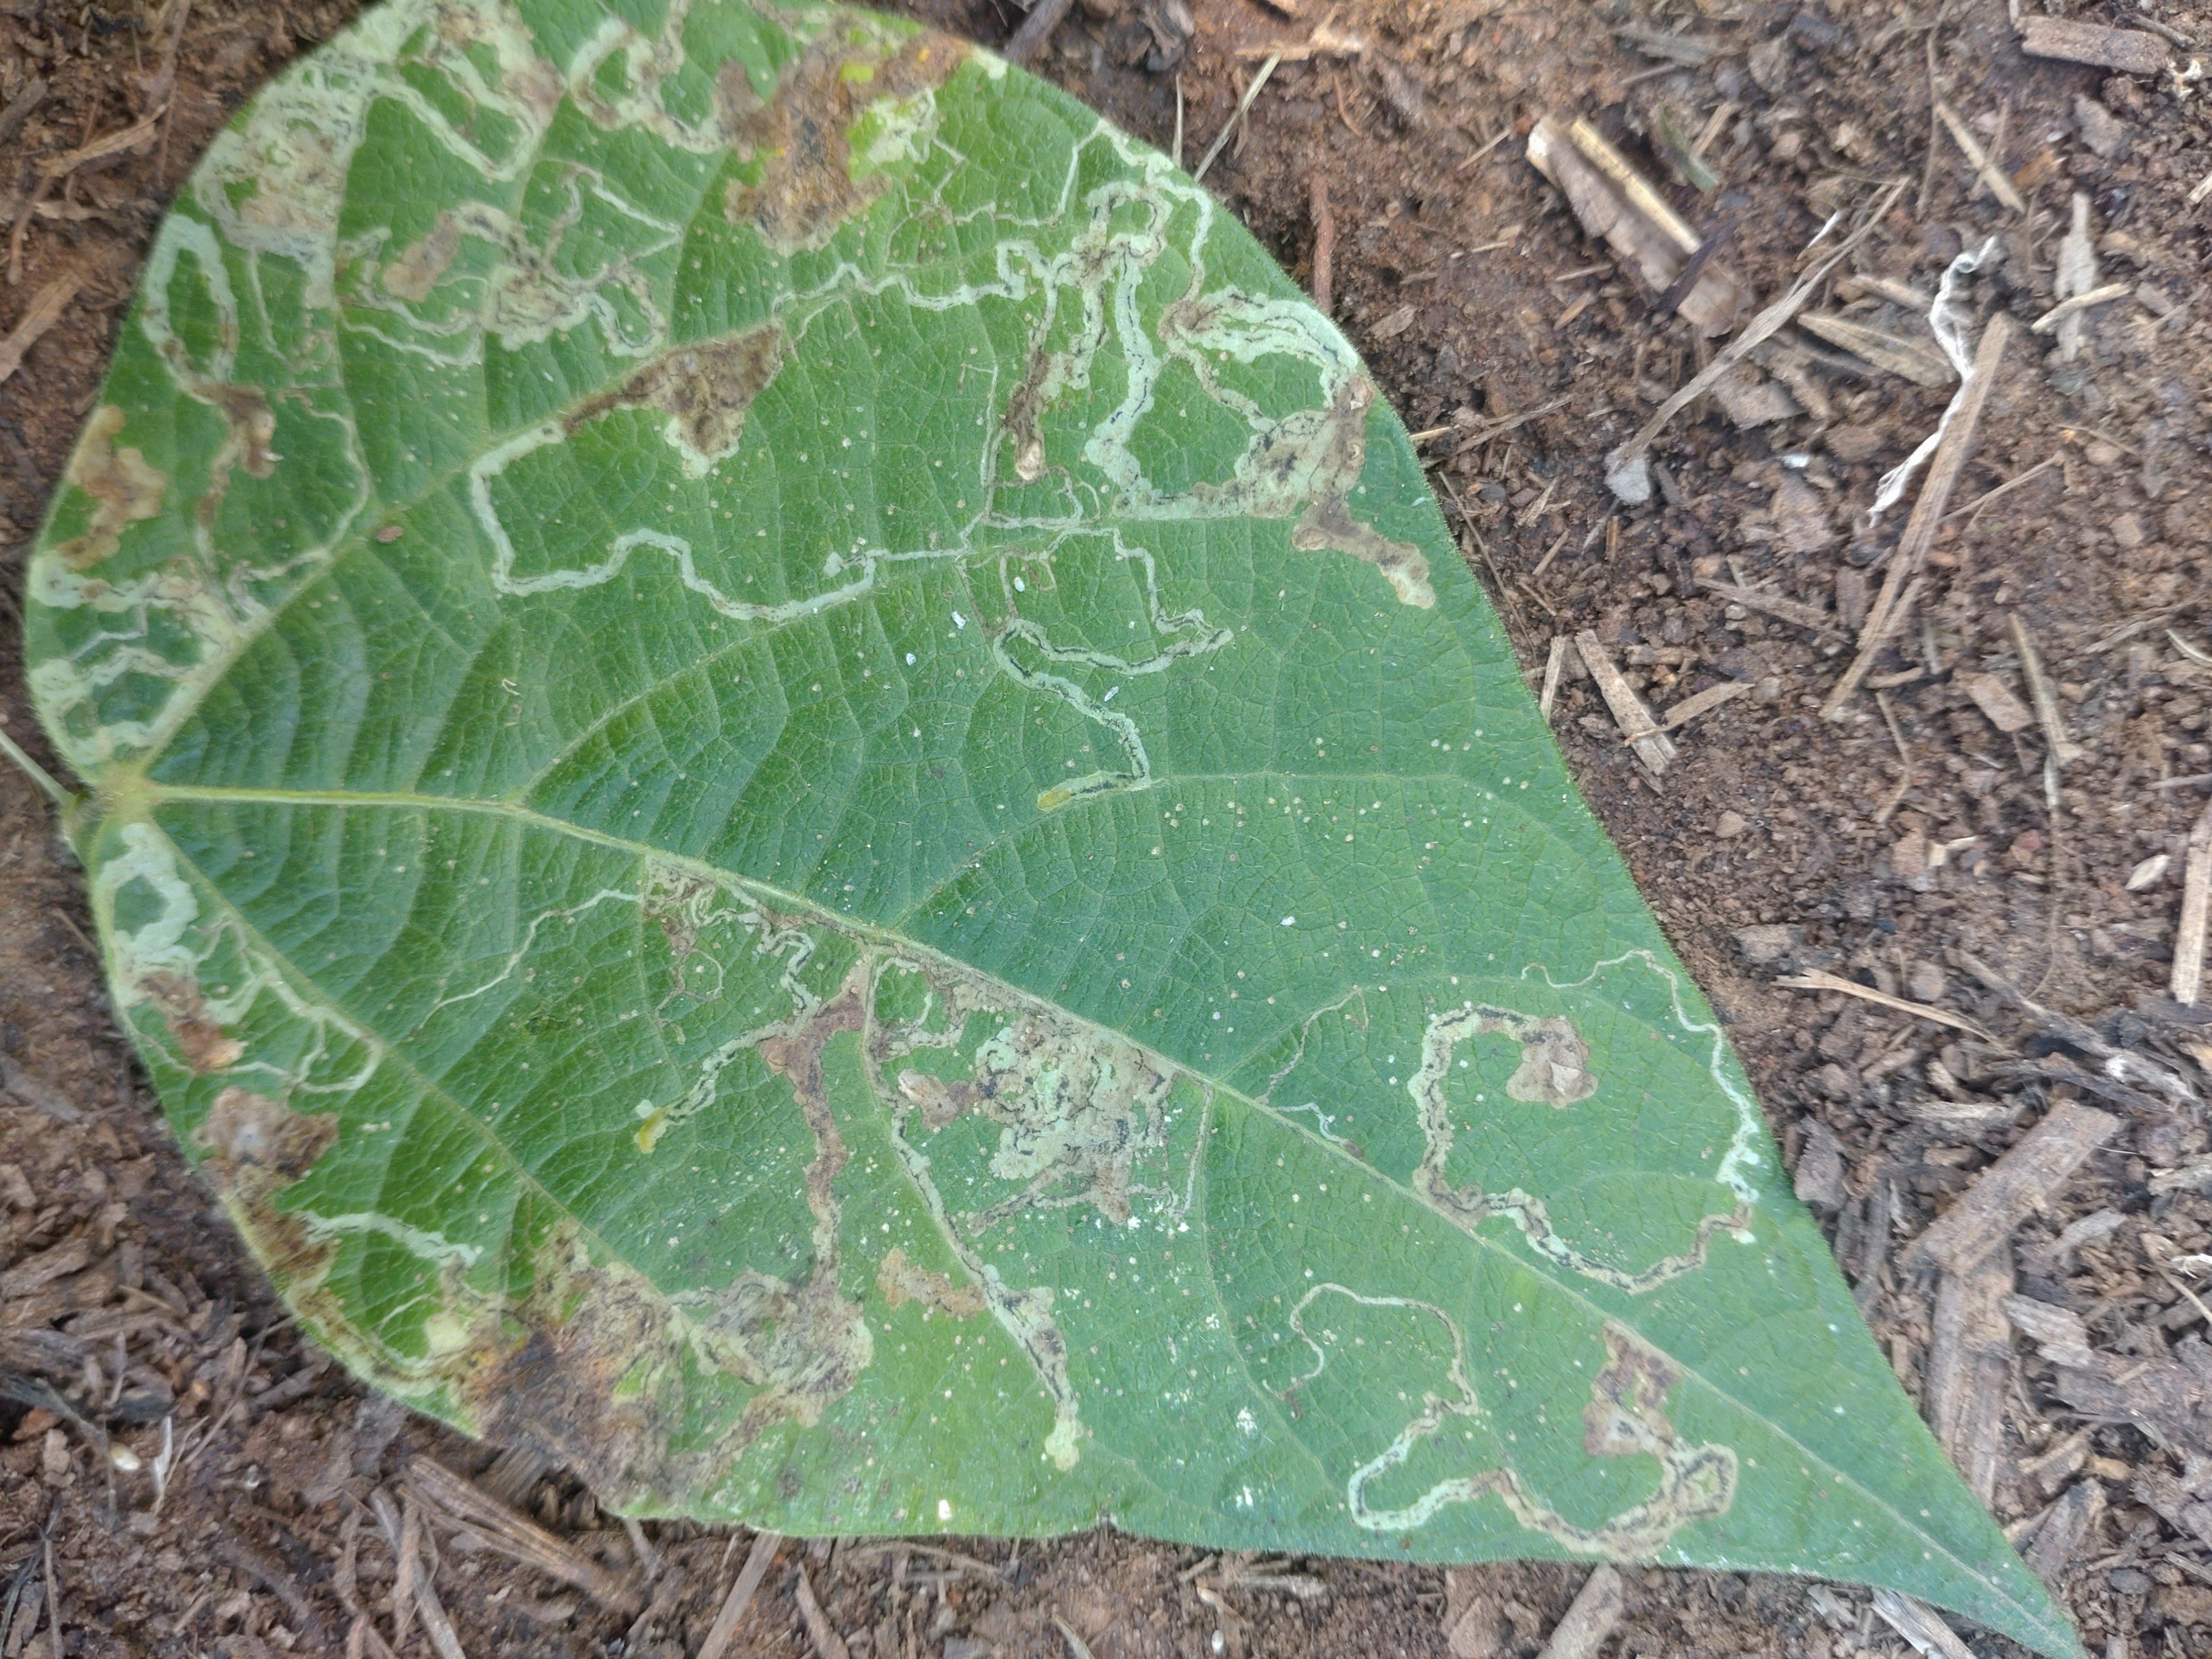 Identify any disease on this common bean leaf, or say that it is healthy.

anthracnose
